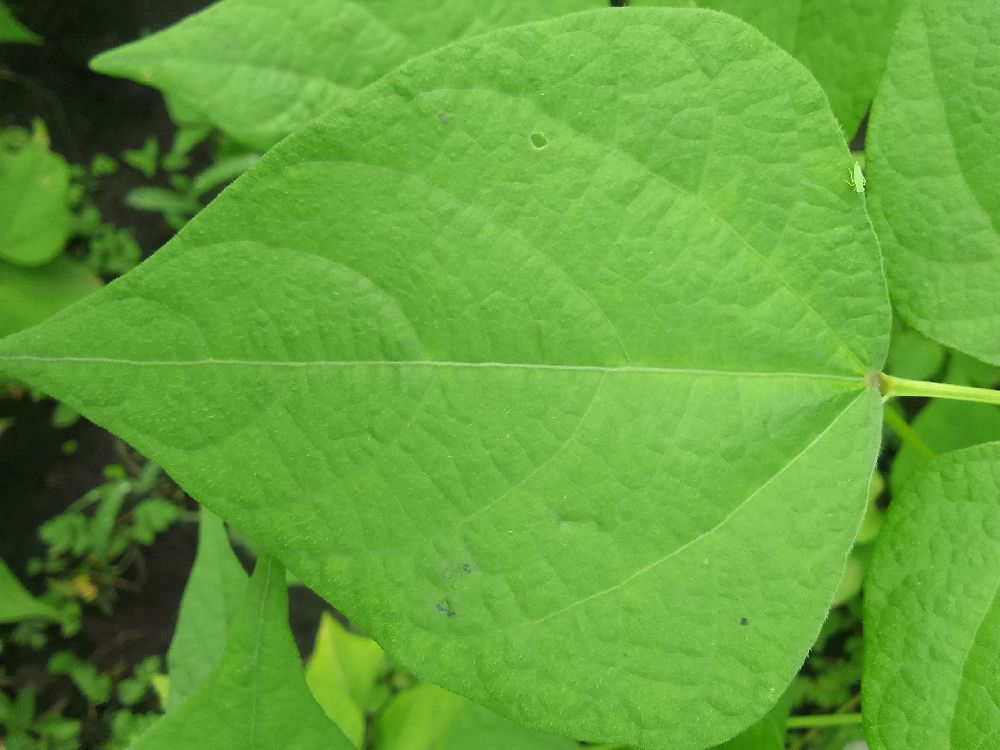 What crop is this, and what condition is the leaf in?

common bean, healthy
